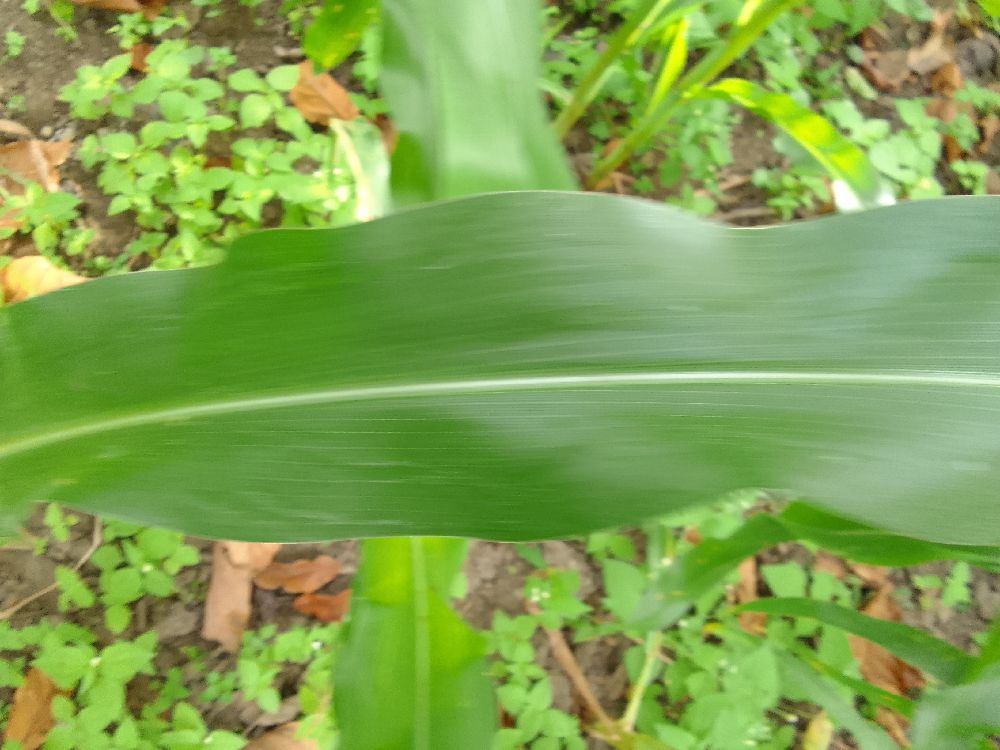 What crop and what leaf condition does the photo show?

maize, healthy
